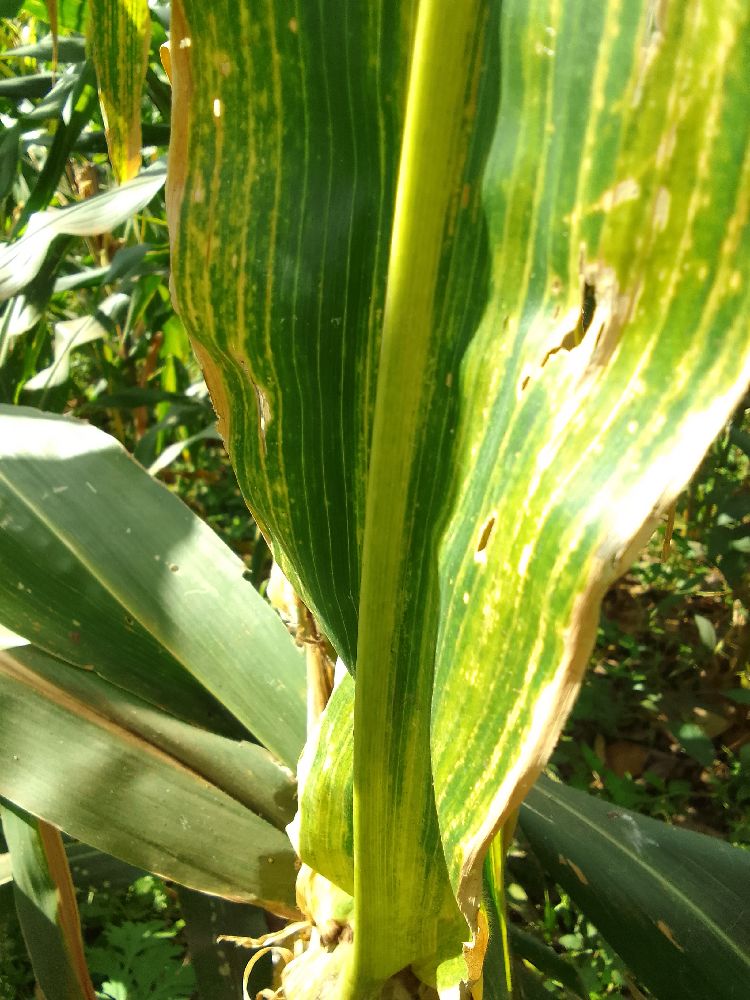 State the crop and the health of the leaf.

maize, maize lethal necrosis
